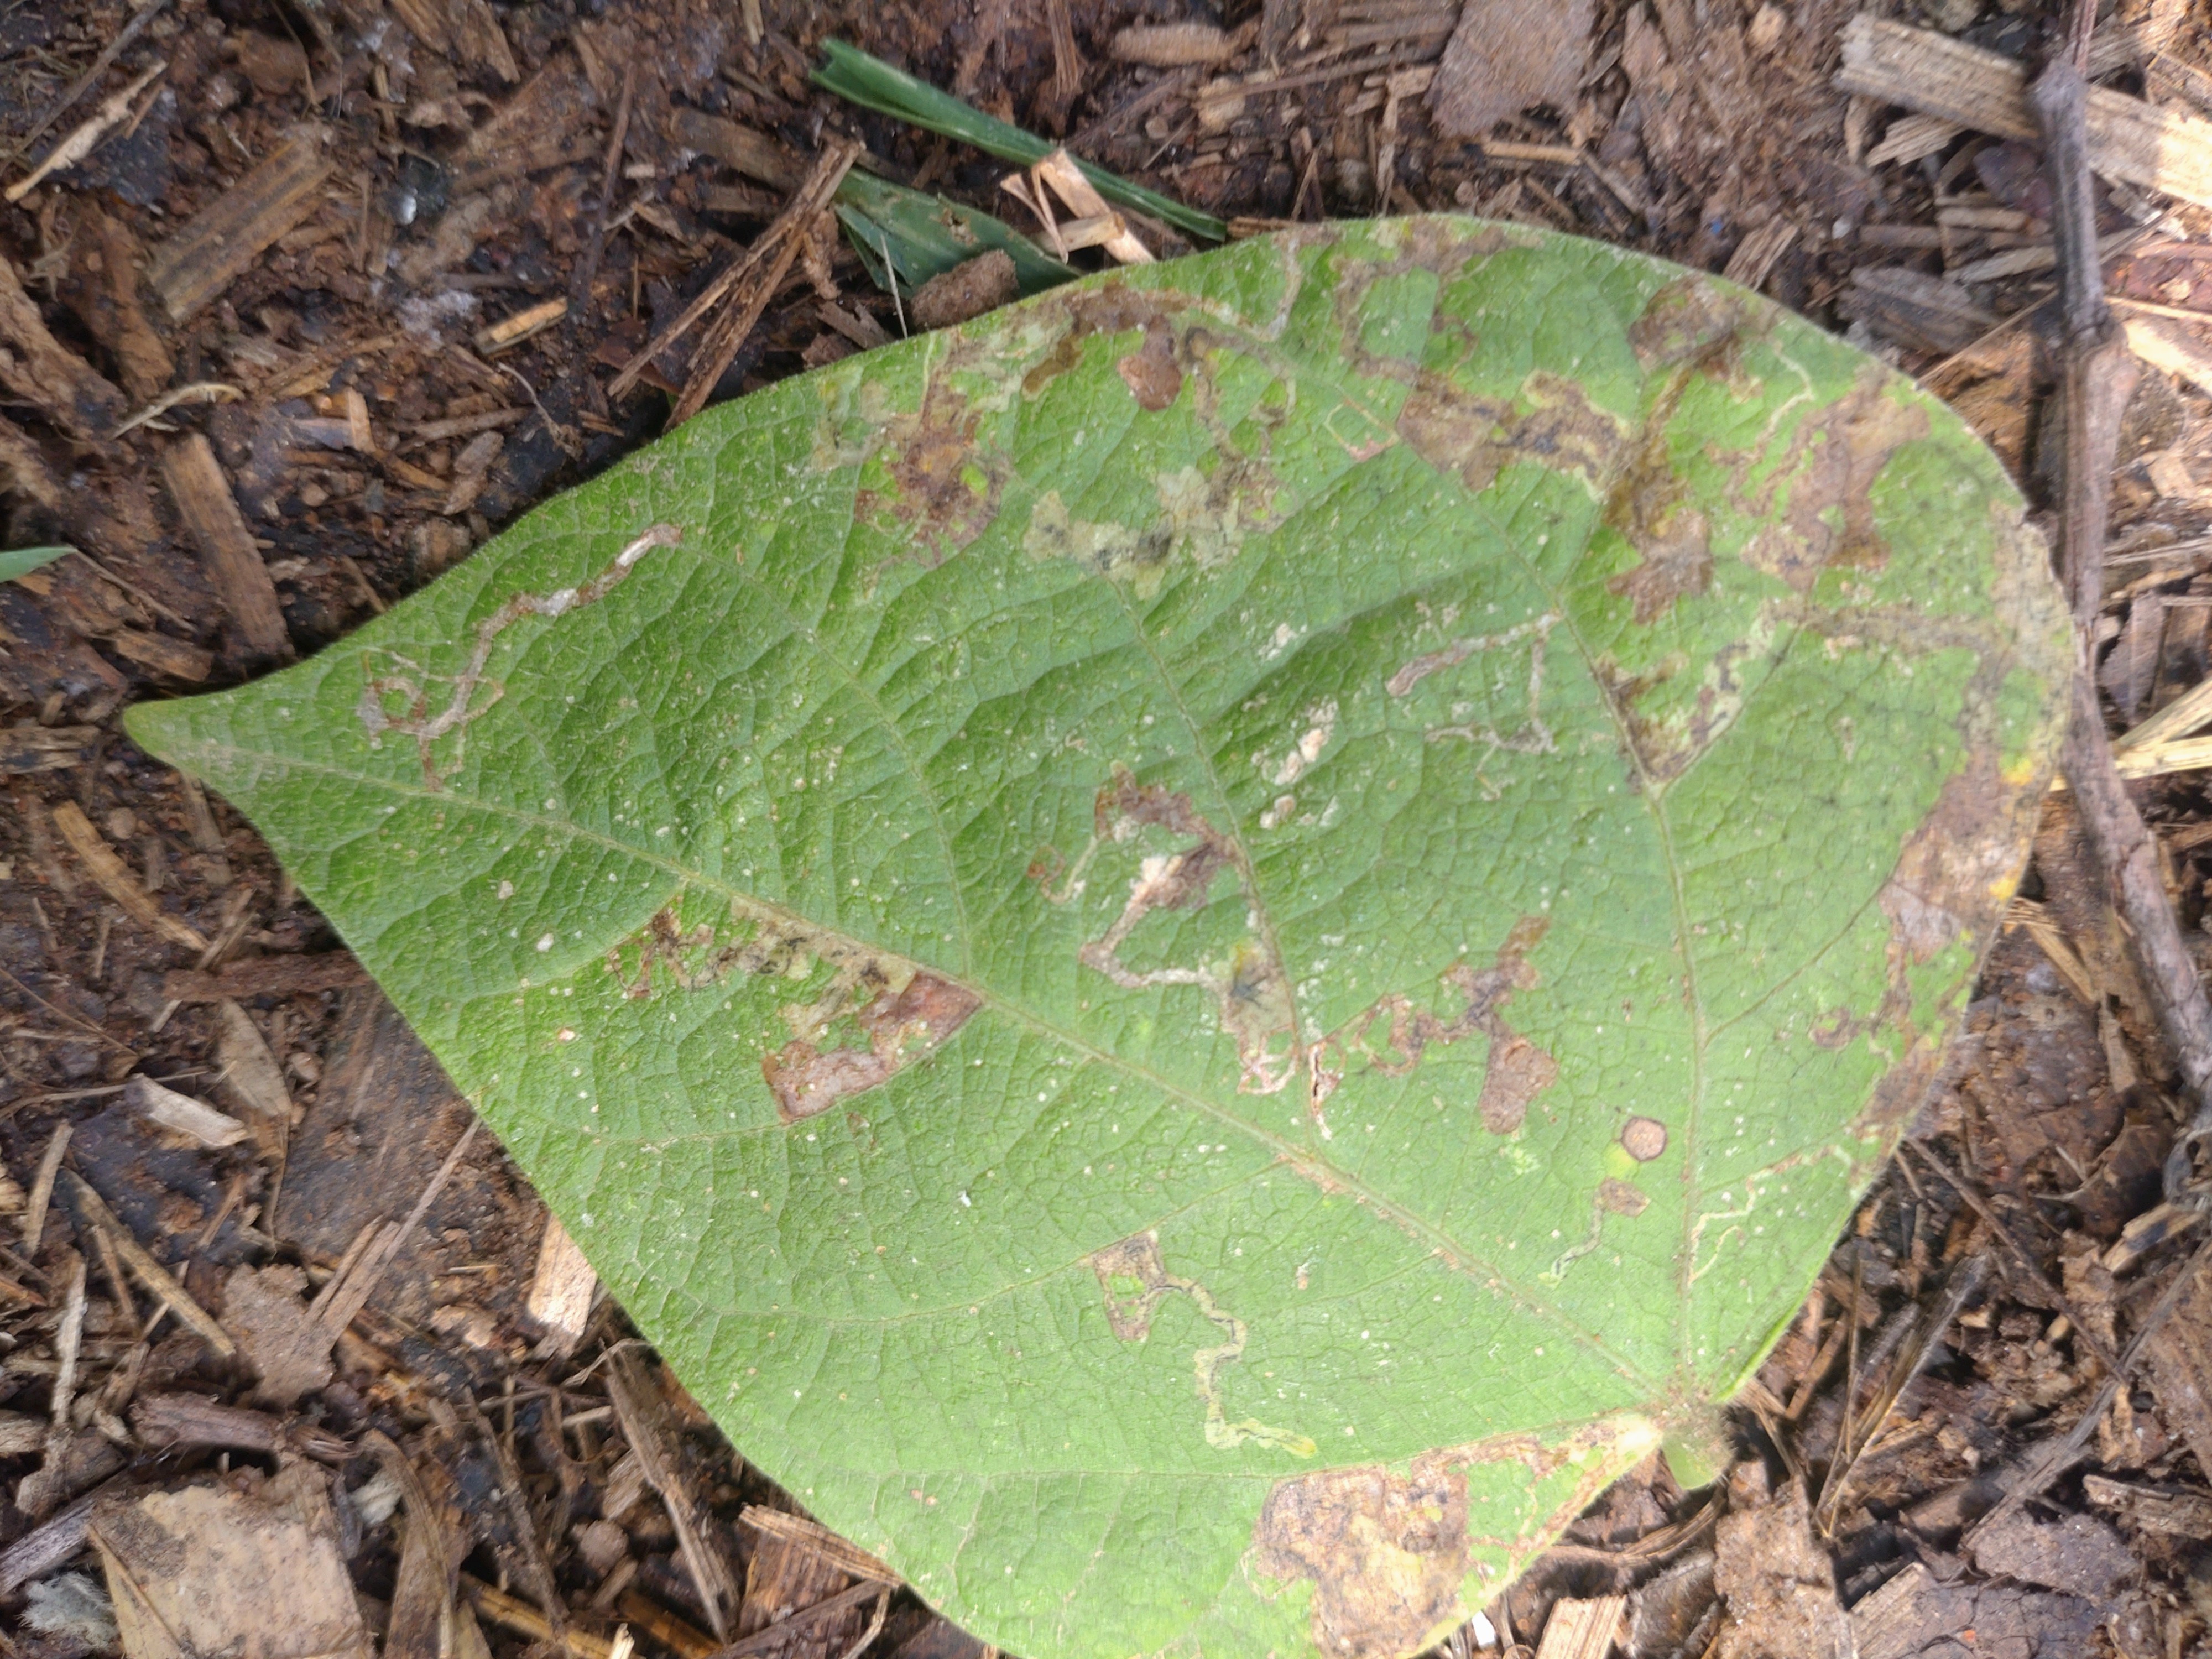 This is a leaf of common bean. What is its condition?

anthracnose
